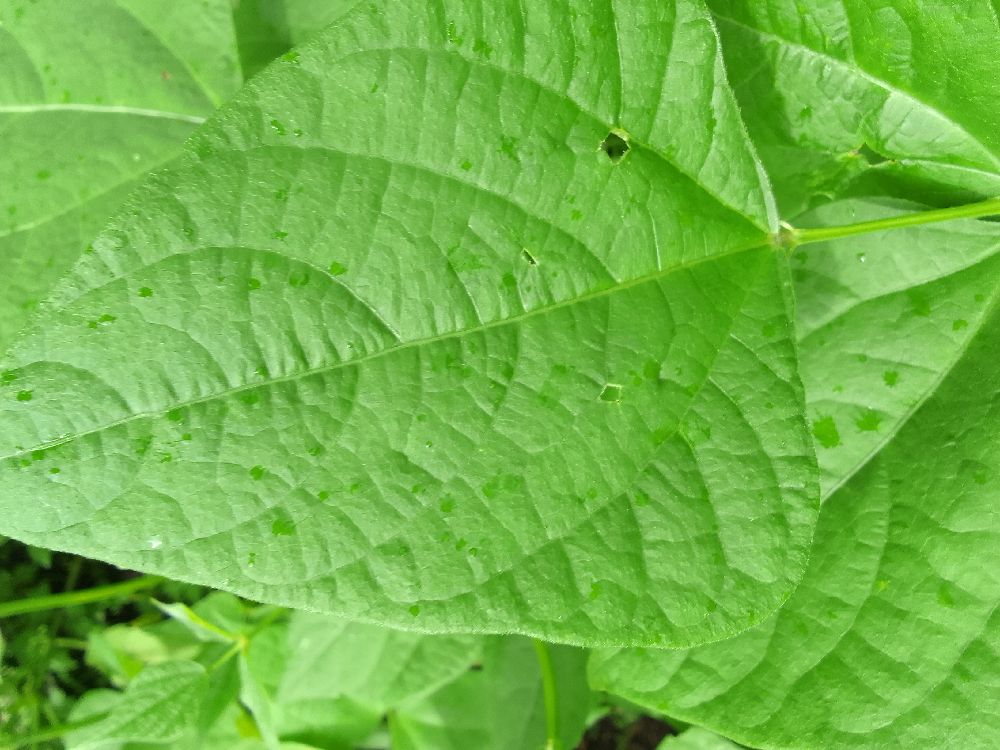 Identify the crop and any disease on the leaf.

common bean, healthy
